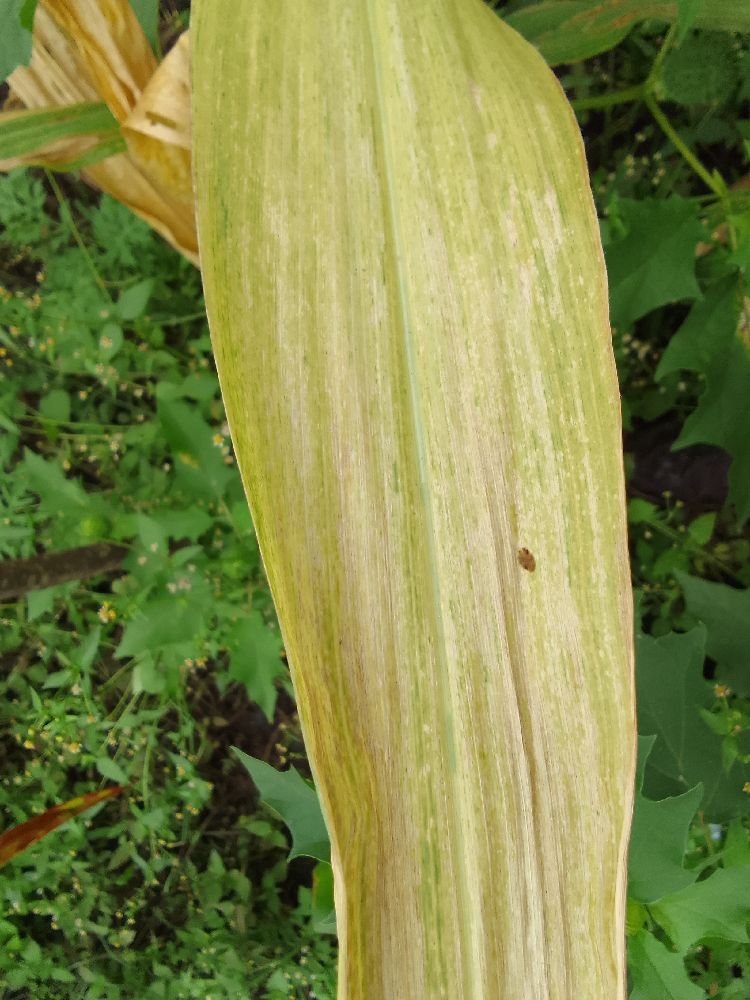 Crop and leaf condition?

maize, maize lethal necrosis
